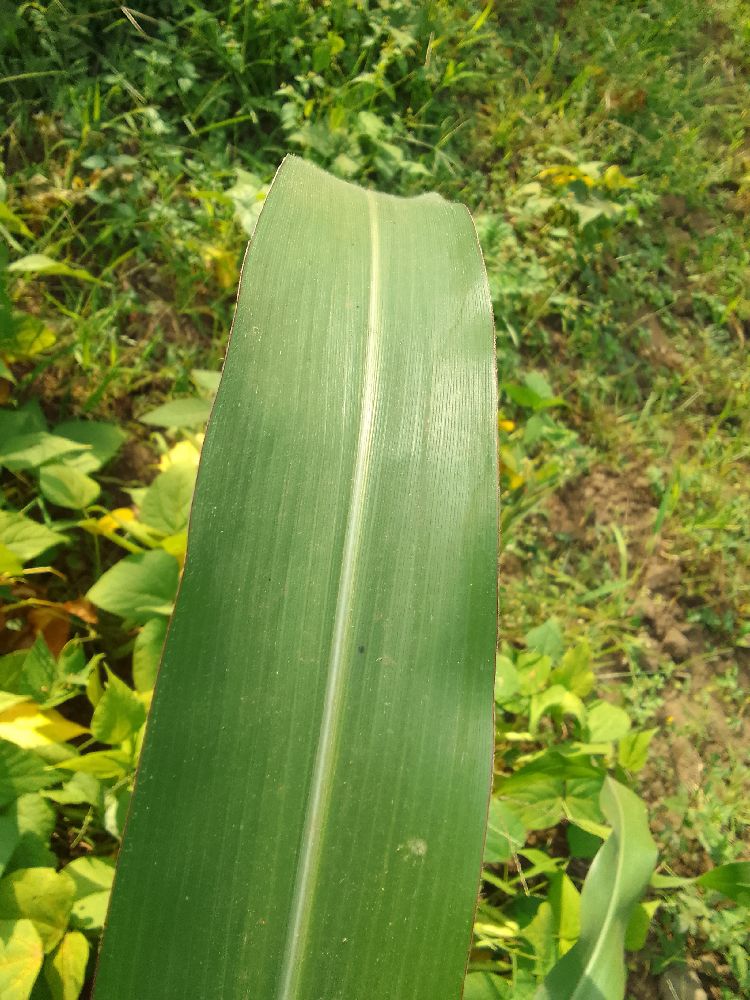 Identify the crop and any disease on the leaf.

maize, healthy
